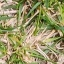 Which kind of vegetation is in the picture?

grass
